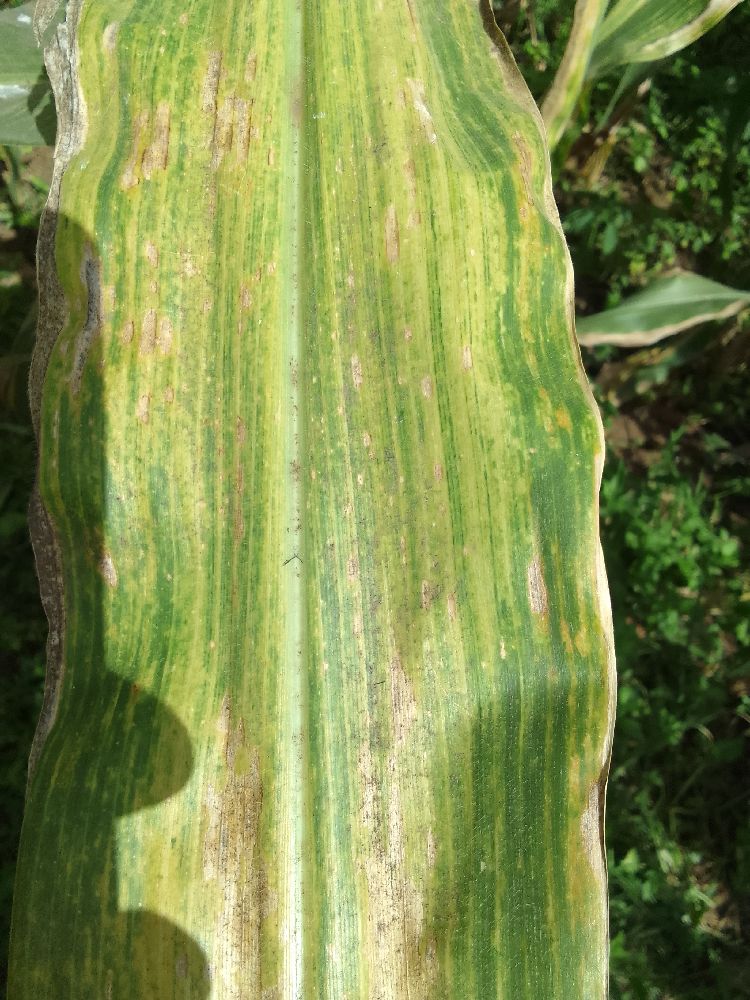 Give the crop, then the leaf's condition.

maize, maize lethal necrosis
